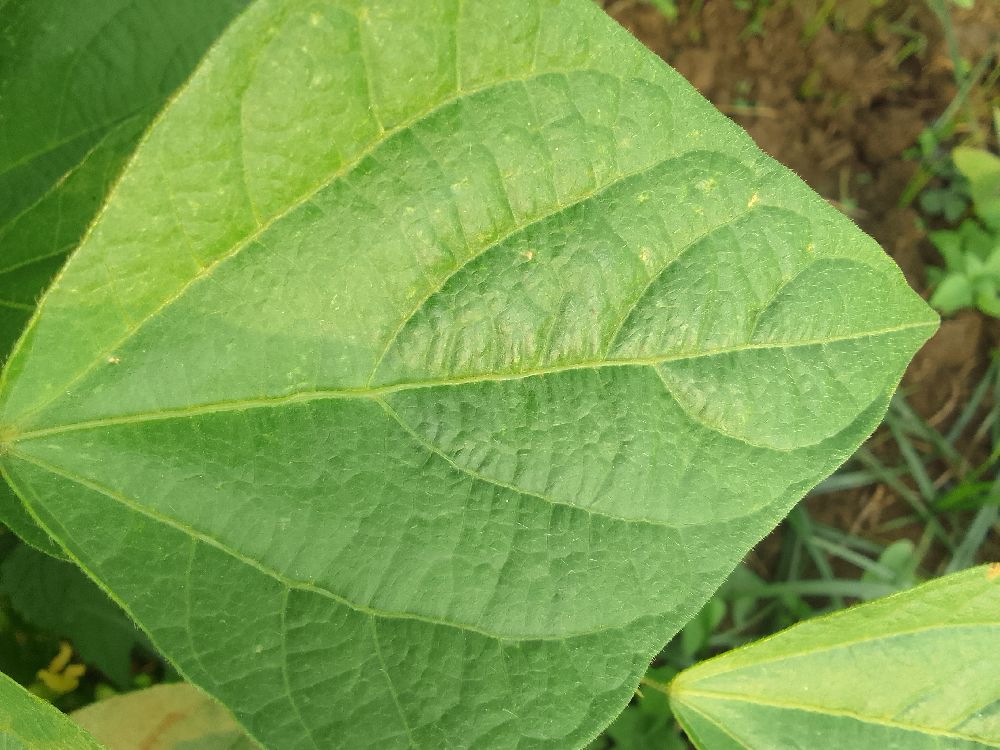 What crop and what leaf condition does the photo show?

common bean, healthy
